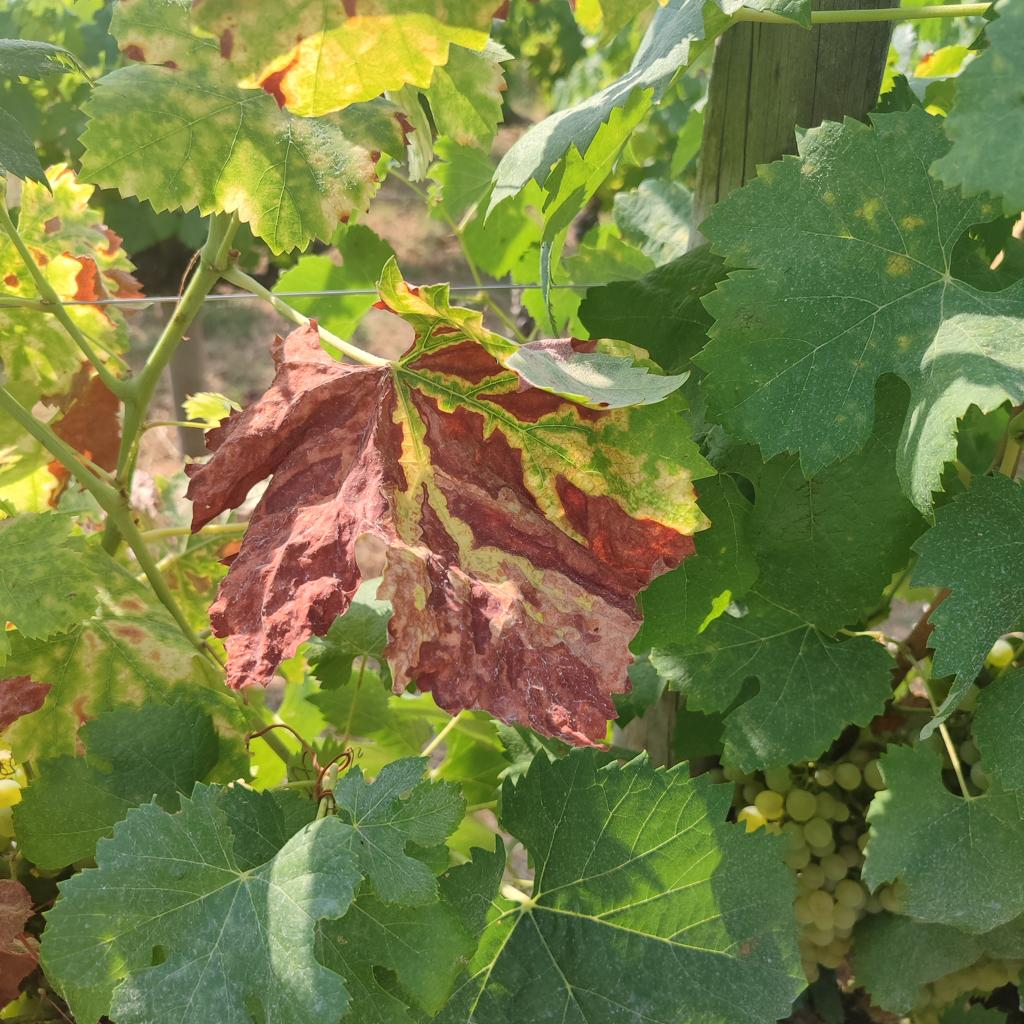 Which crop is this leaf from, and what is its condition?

grapevine, esca complex
